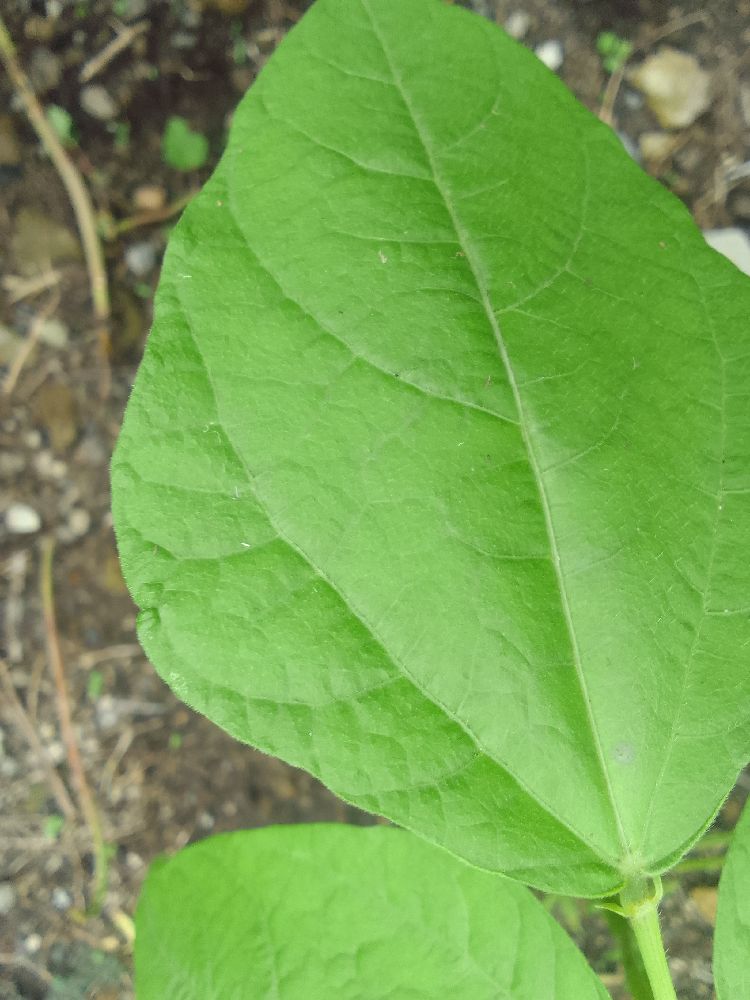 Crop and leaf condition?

common bean, healthy
